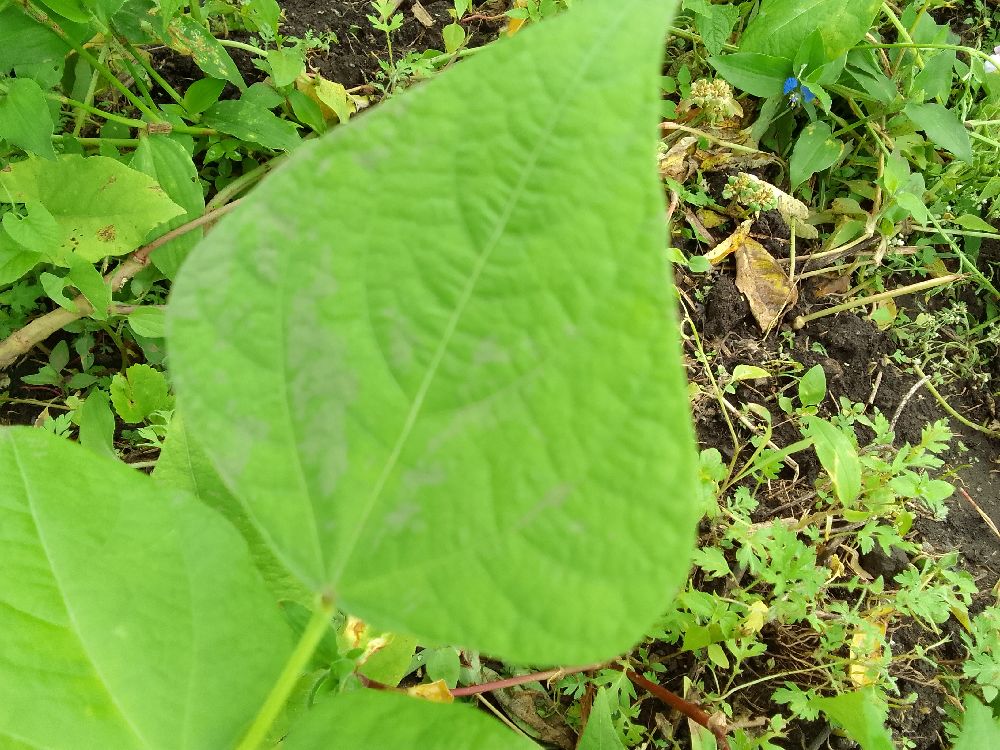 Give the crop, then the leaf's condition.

common bean, healthy
